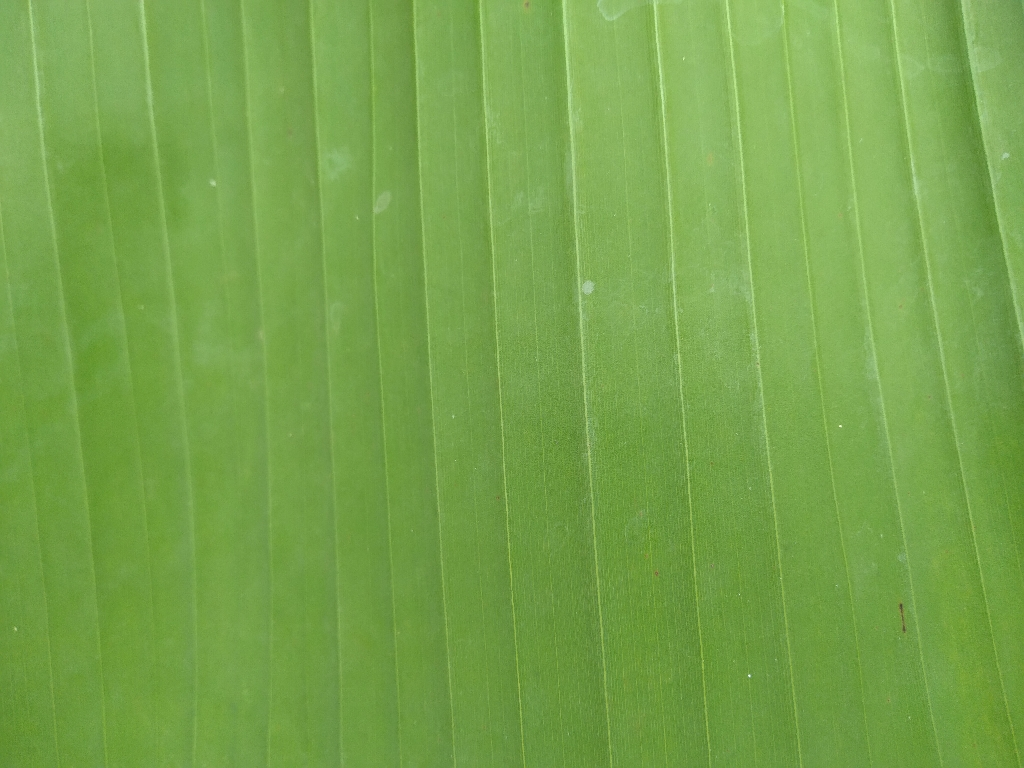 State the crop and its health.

banana, healthy
